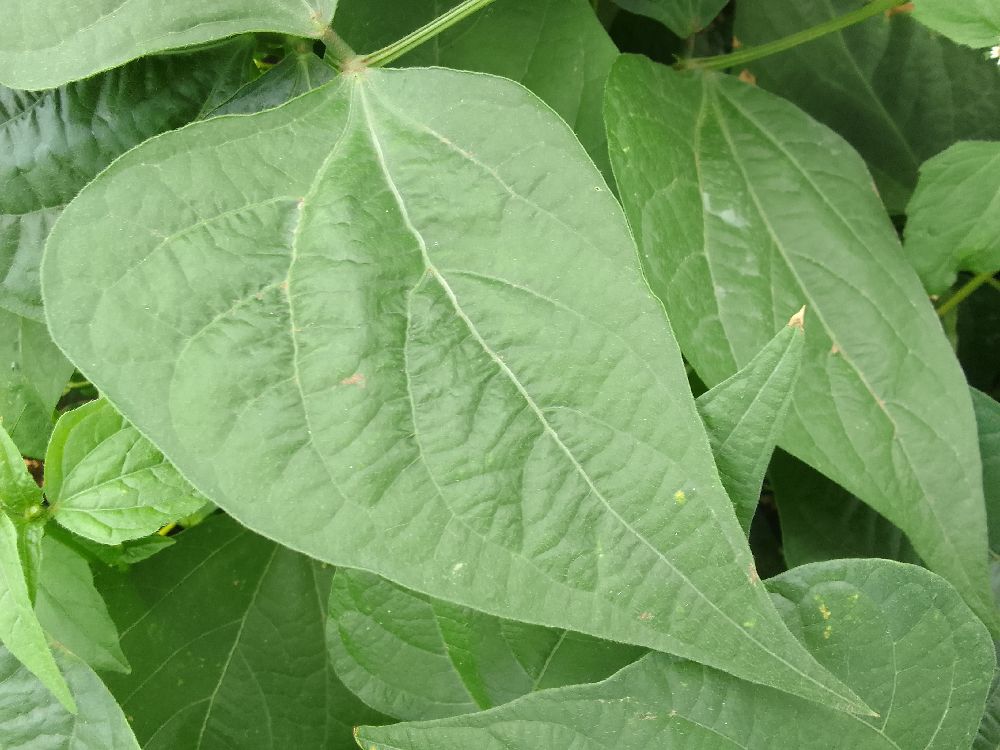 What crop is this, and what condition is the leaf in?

common bean, healthy
